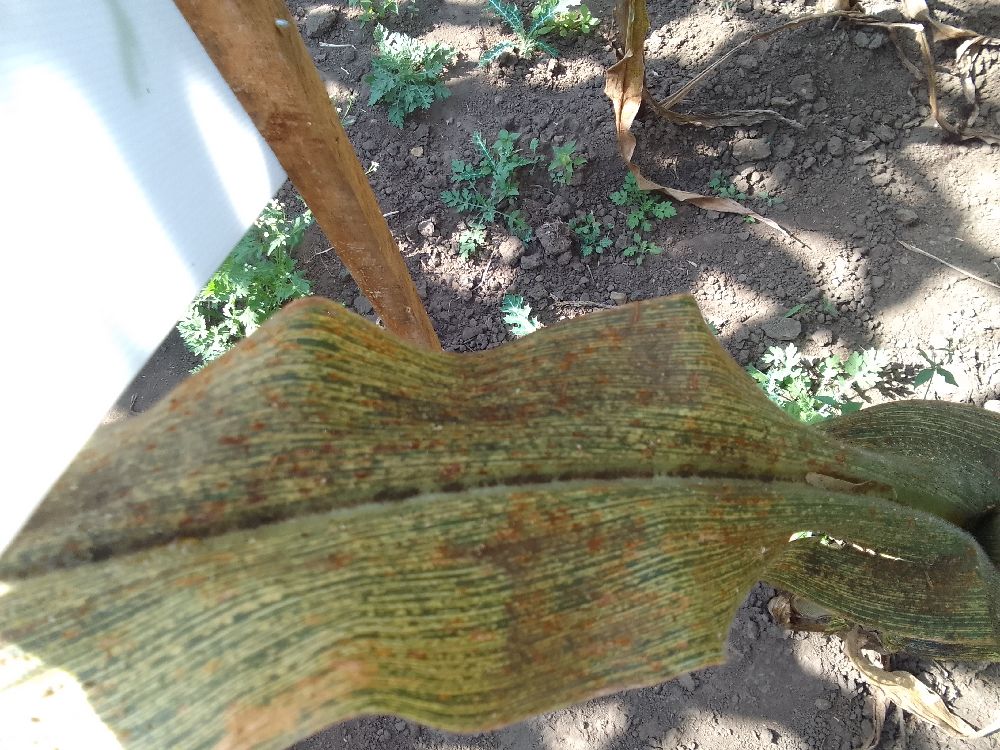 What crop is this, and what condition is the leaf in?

maize, maize streak virus
